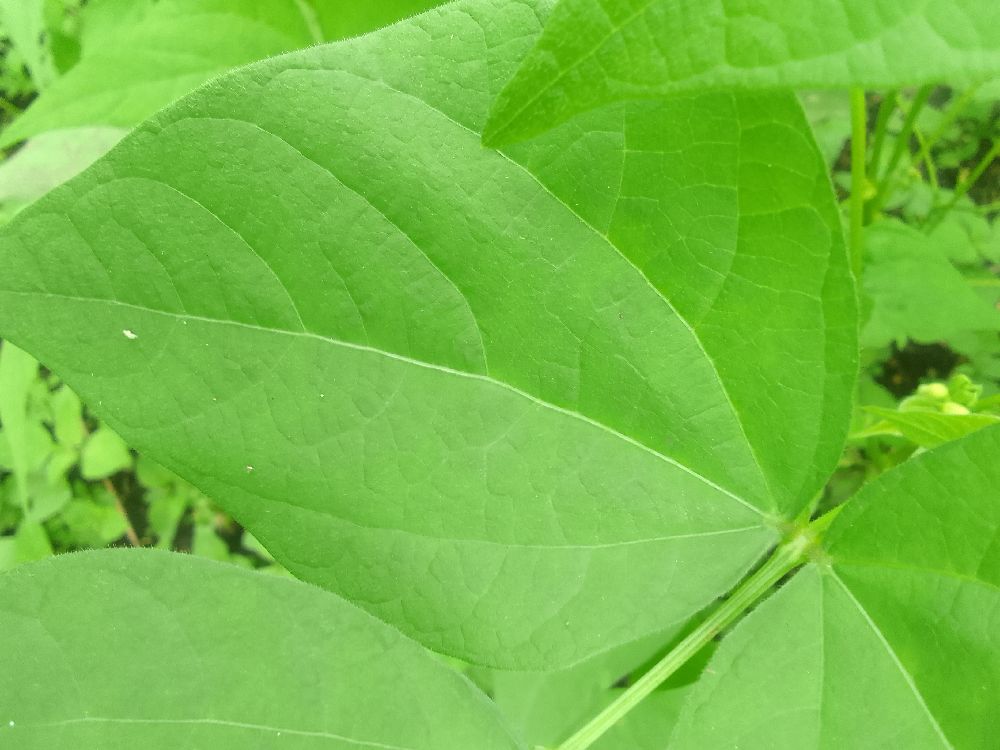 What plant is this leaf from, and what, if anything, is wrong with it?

common bean, healthy
